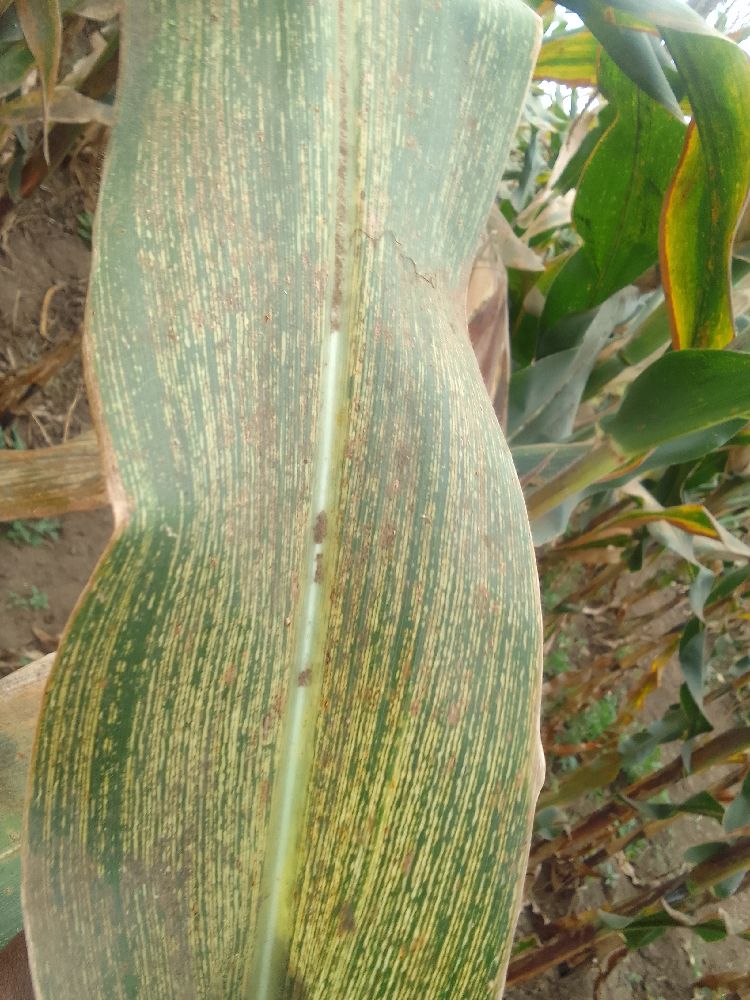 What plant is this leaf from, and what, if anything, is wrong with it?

maize, maize streak virus
